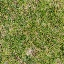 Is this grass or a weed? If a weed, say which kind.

grass
